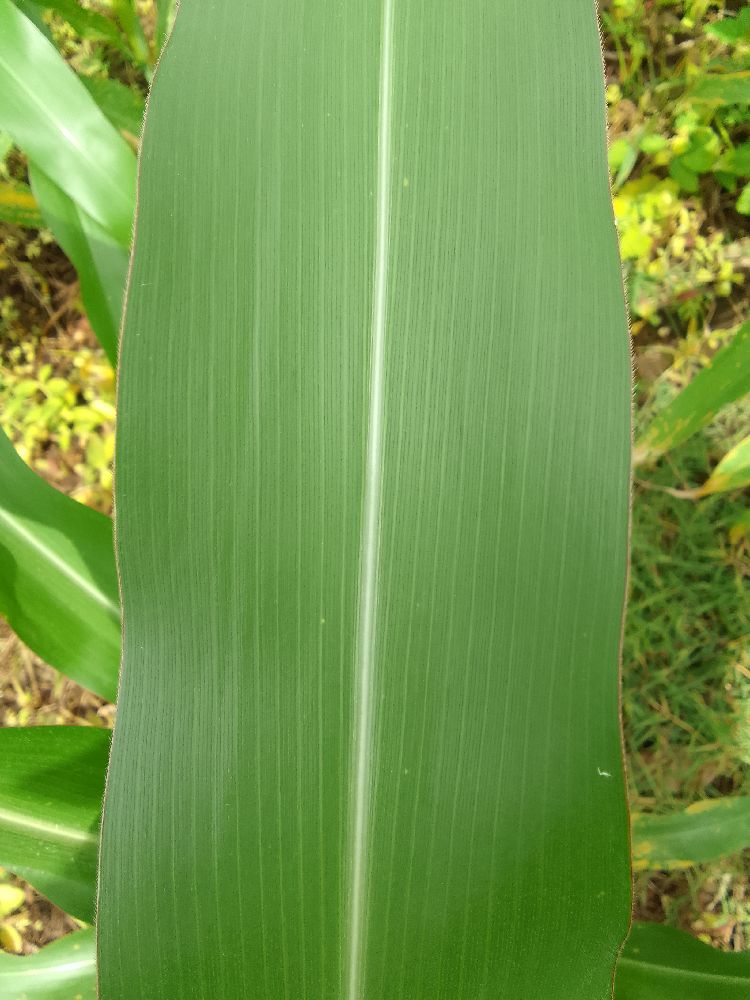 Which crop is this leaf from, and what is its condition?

maize, healthy
